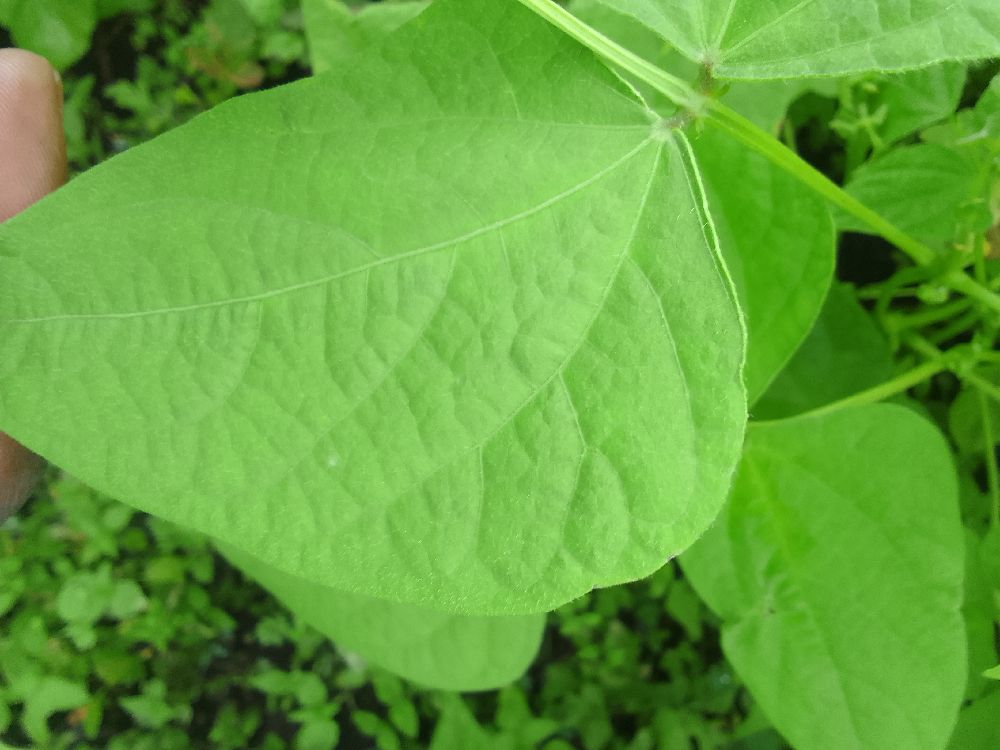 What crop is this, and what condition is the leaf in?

common bean, healthy
